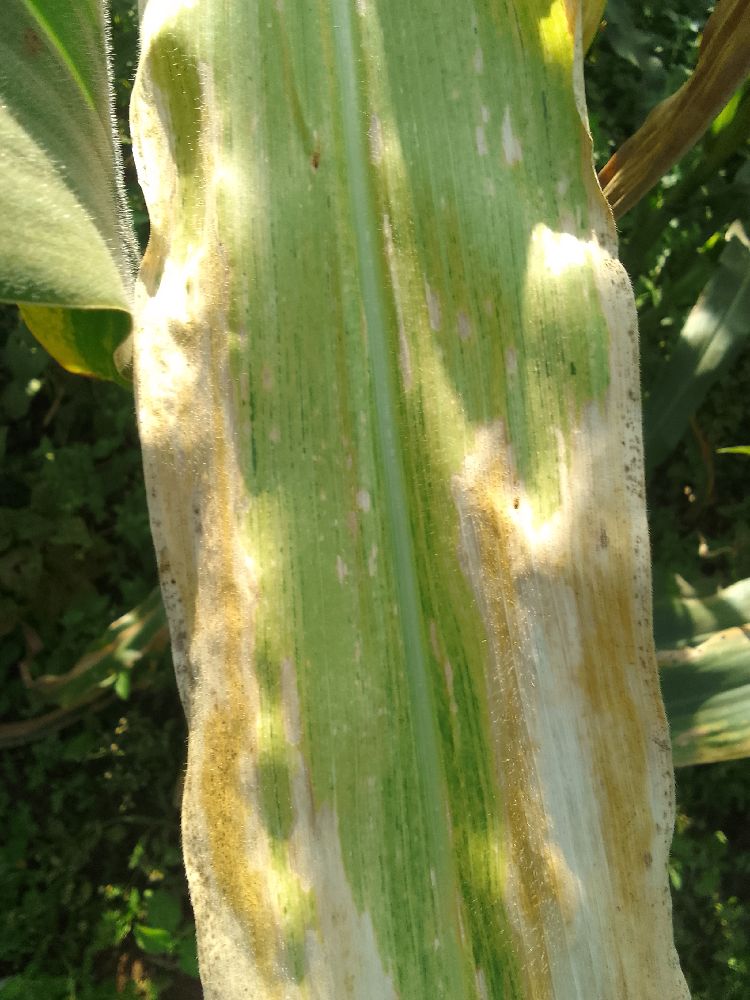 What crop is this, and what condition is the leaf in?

maize, maize lethal necrosis
